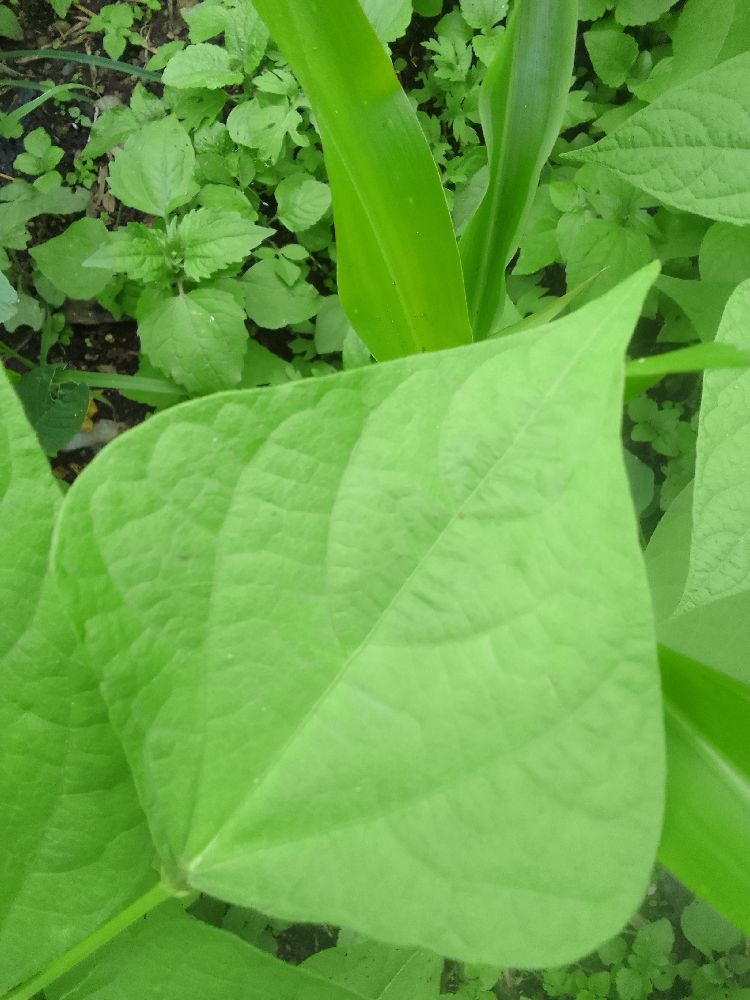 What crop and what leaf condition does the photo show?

common bean, healthy
